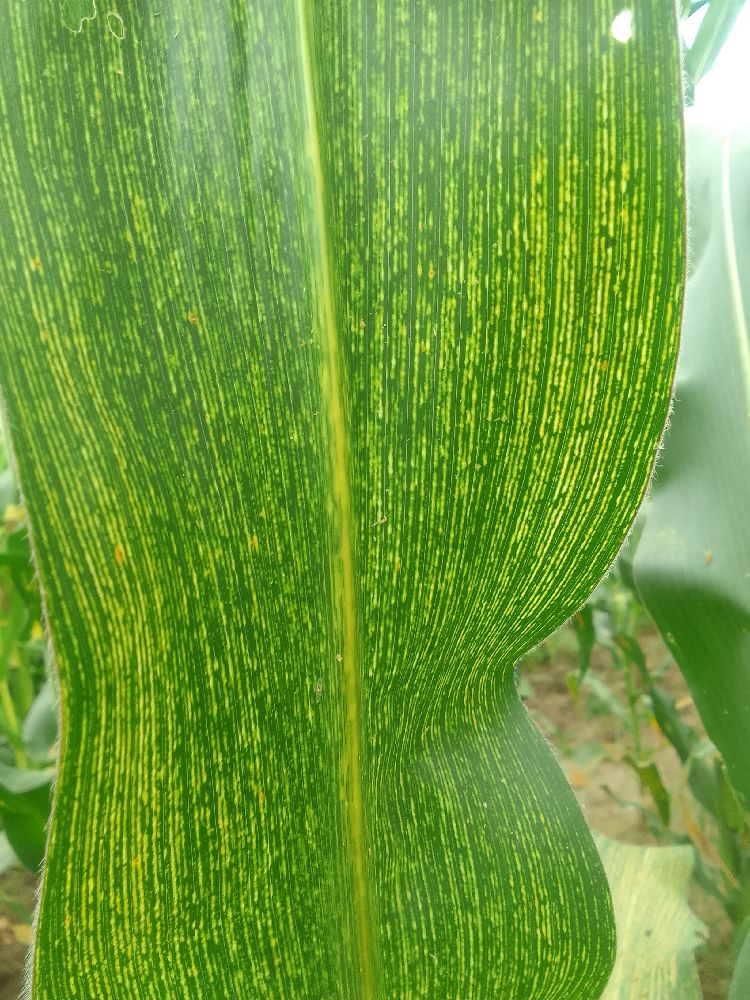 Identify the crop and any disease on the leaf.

maize, maize streak virus
